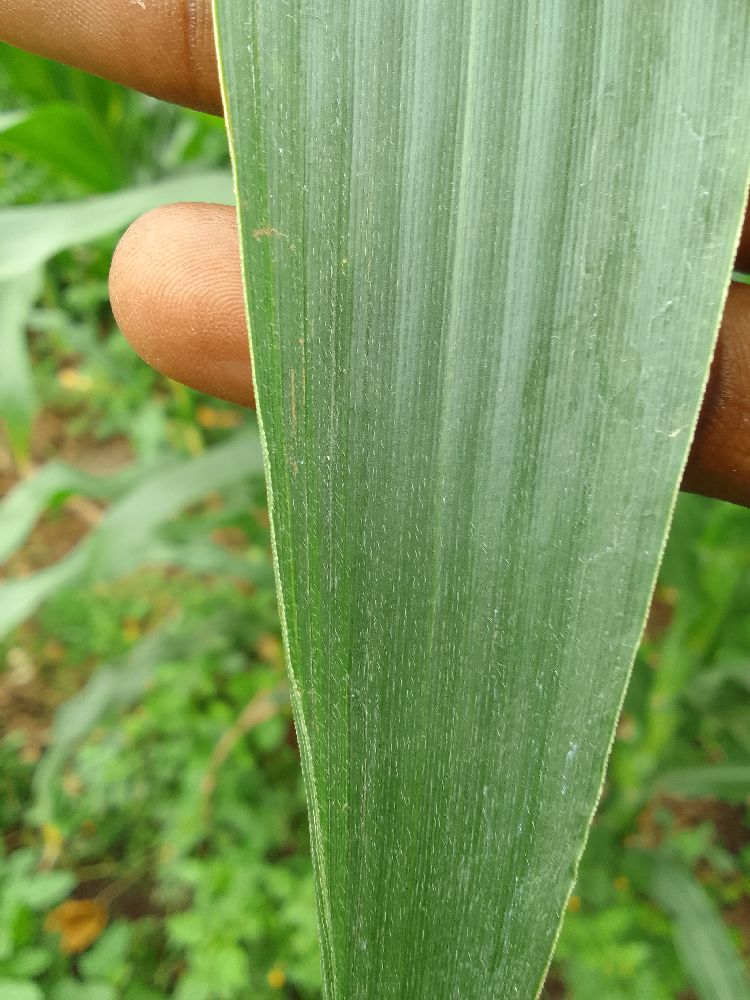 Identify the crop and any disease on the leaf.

maize, healthy
